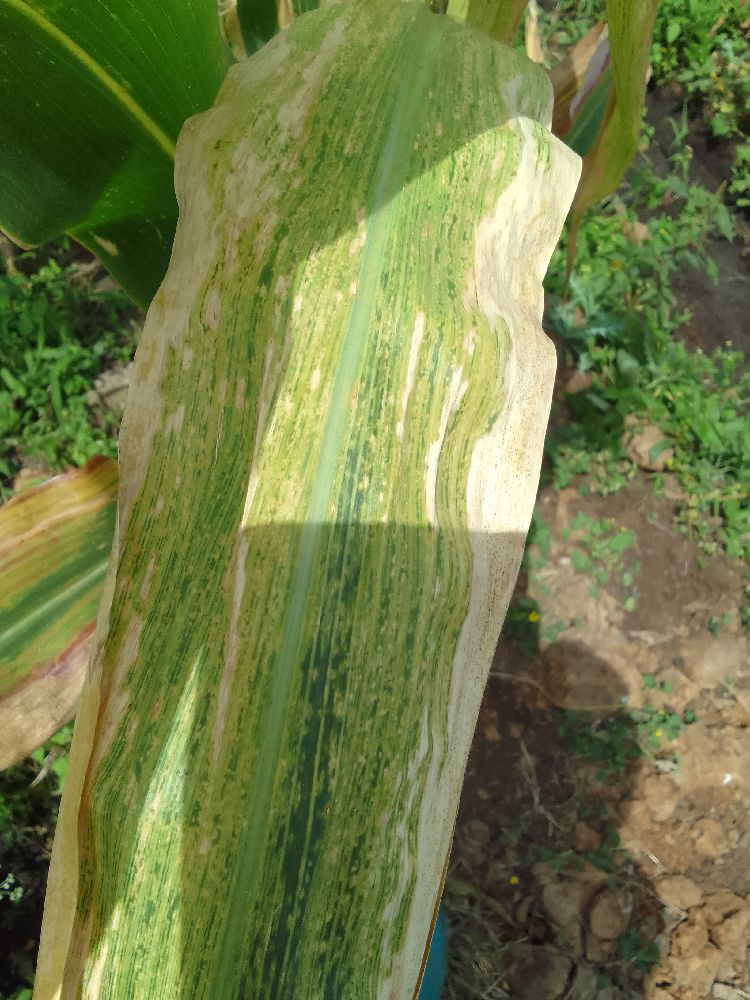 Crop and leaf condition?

maize, maize lethal necrosis
